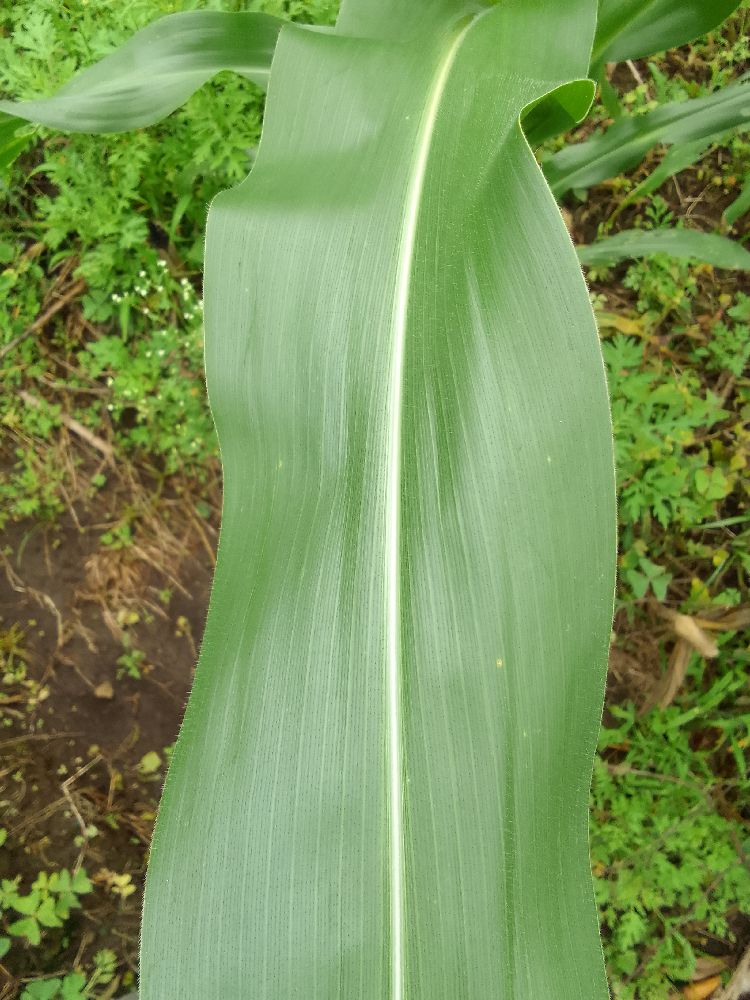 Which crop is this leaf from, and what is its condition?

maize, healthy
